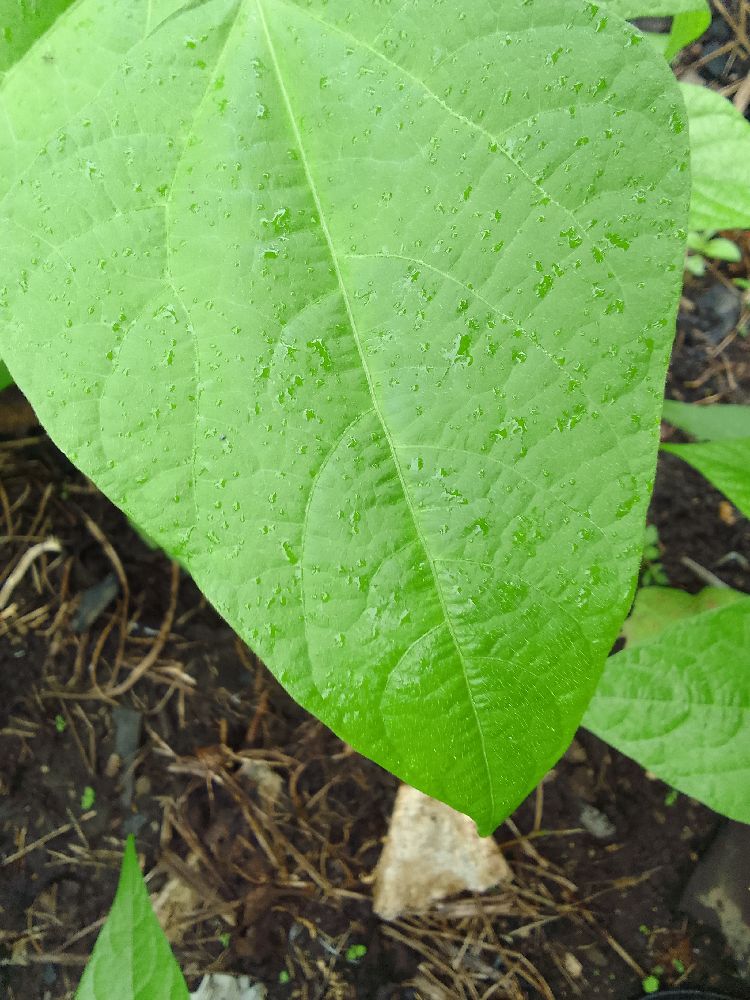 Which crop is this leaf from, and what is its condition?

common bean, healthy
